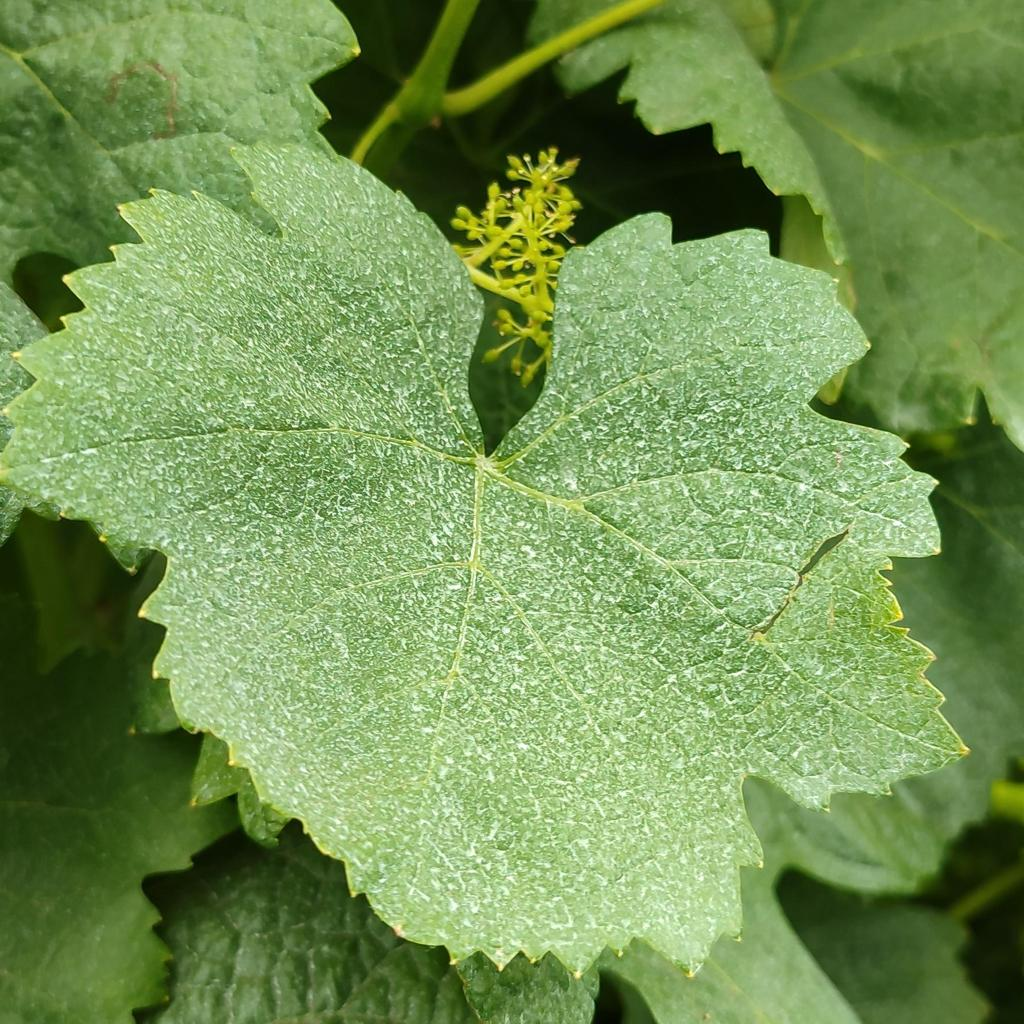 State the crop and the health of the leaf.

grapevine, healthy
